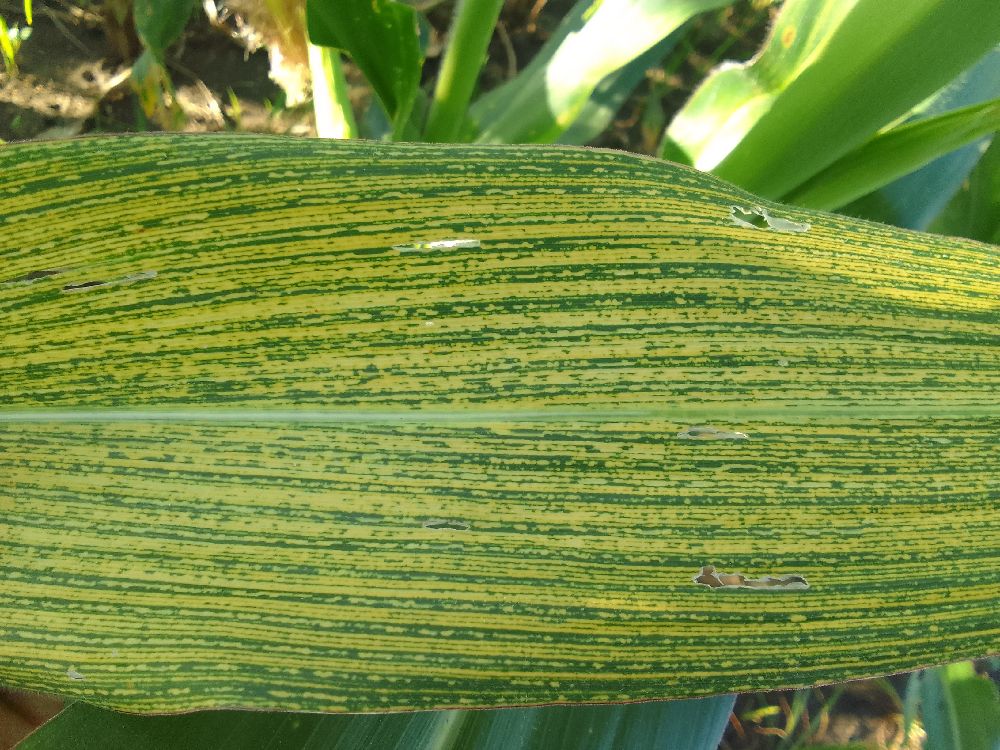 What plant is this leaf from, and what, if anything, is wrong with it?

maize, maize streak virus
